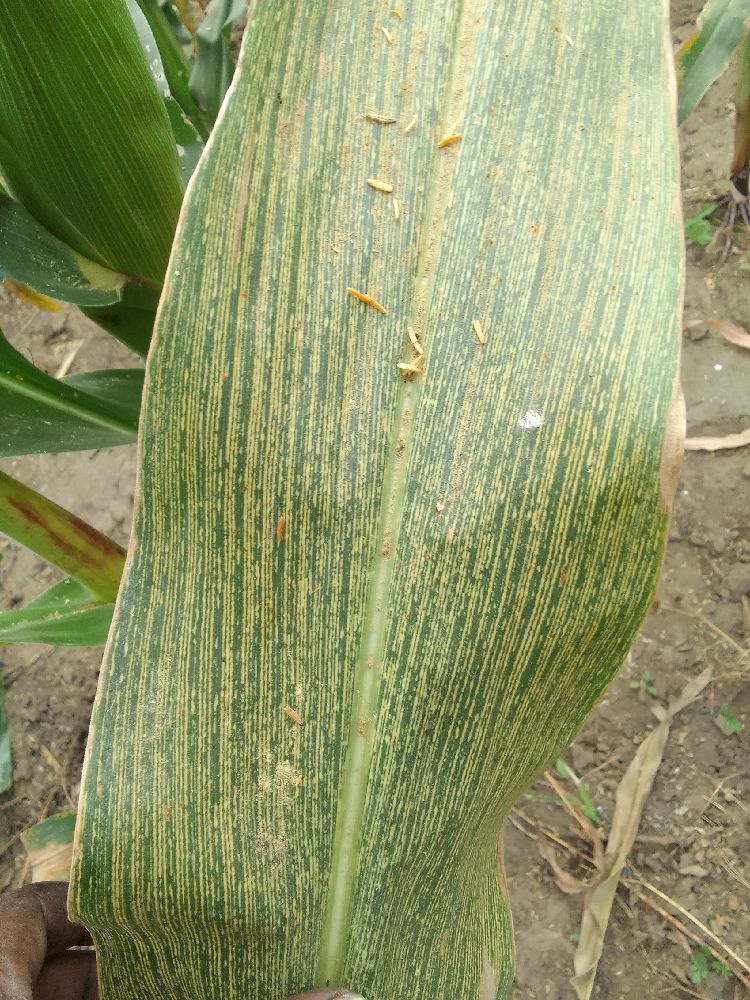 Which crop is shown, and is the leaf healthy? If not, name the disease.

maize, maize streak virus
